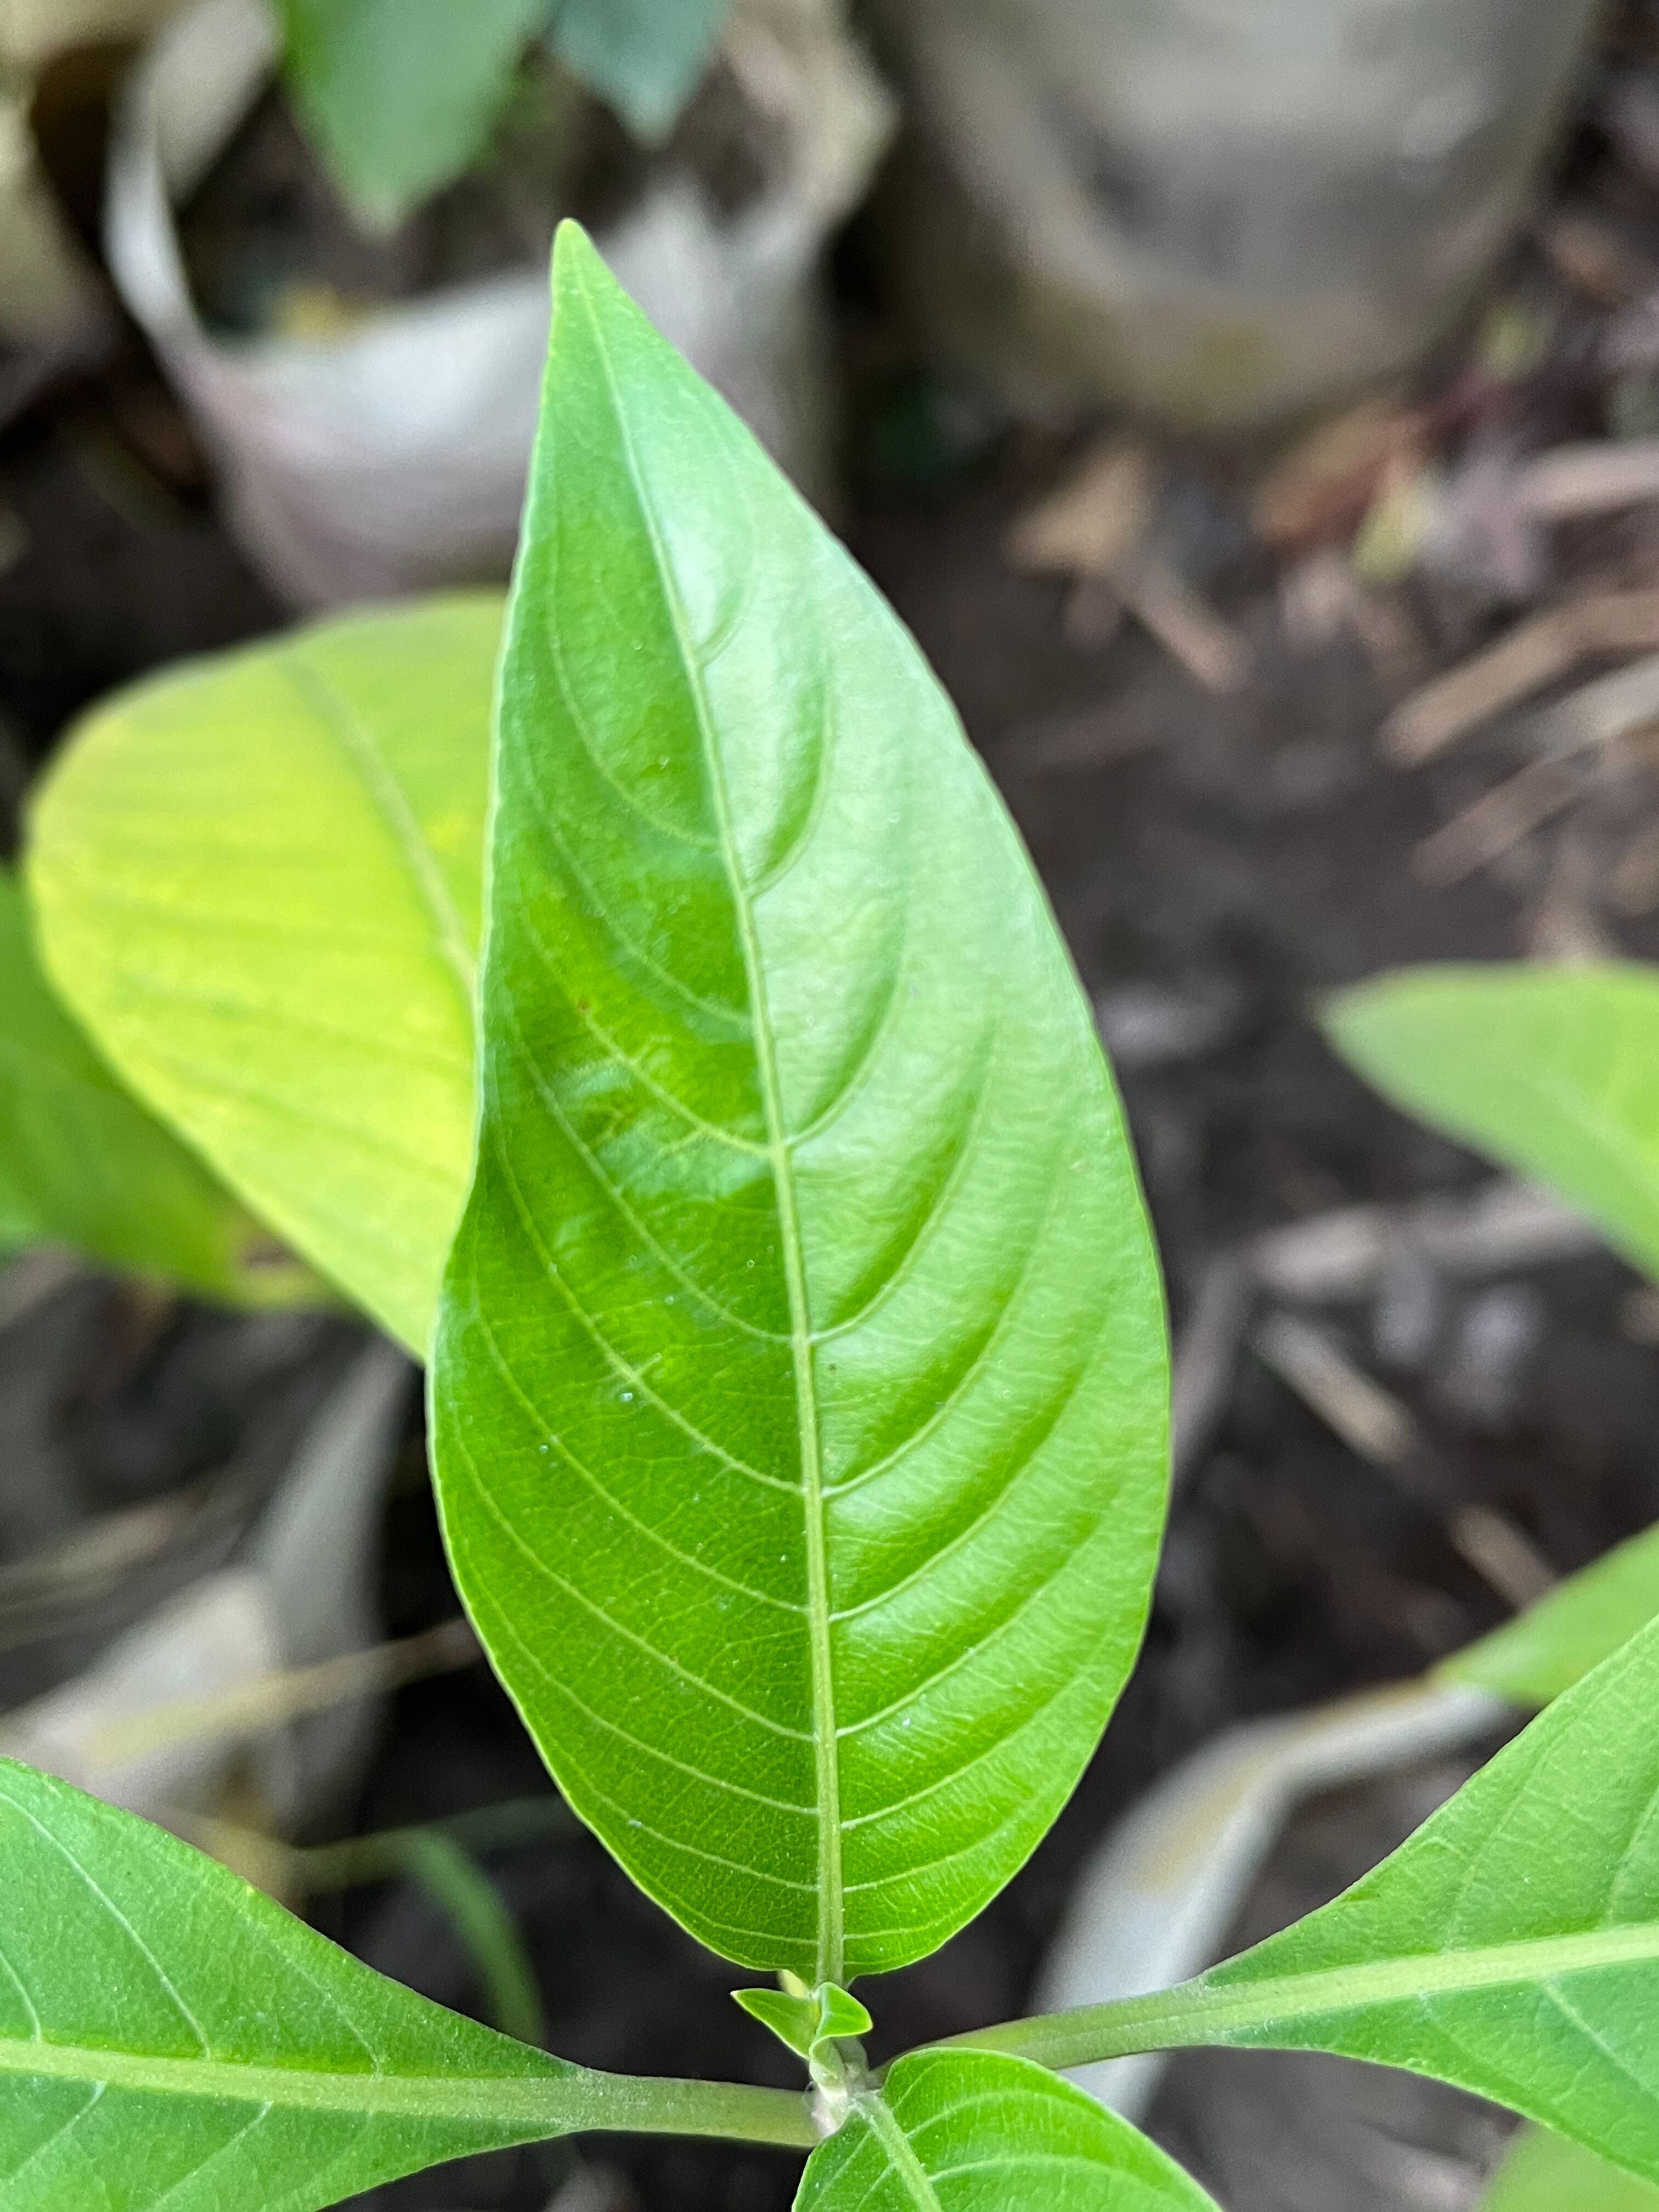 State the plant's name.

vasaka
